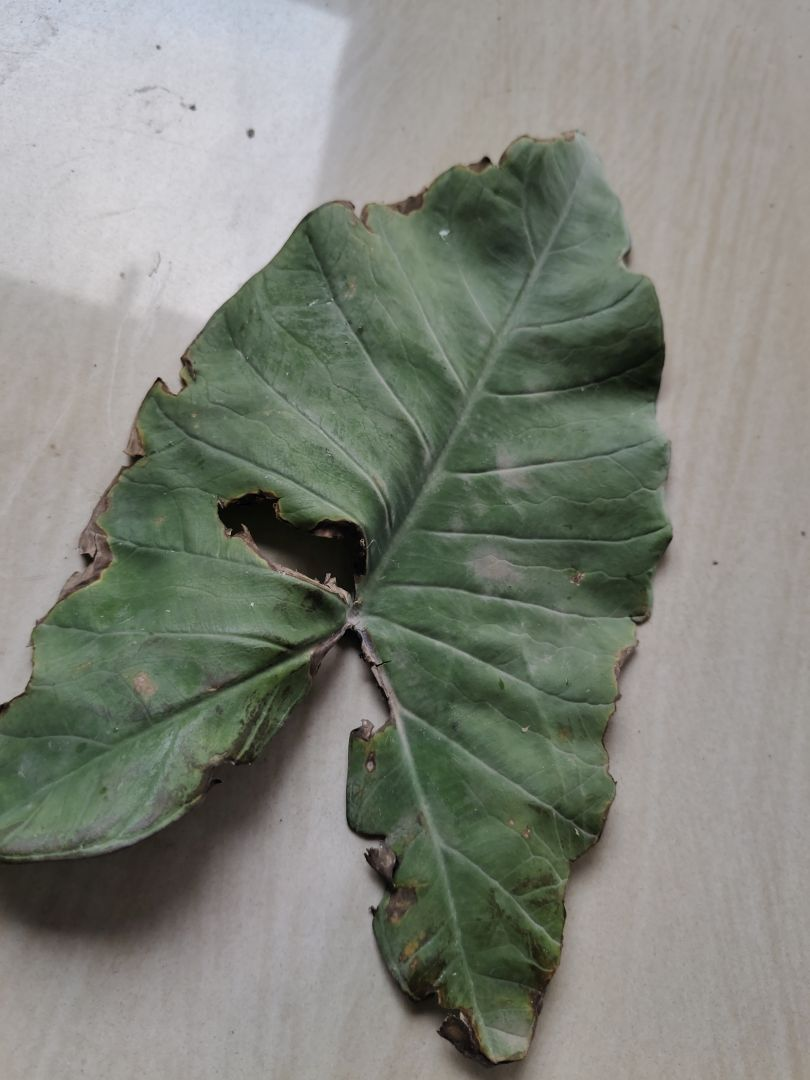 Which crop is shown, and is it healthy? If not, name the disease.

taro, leaf blight
